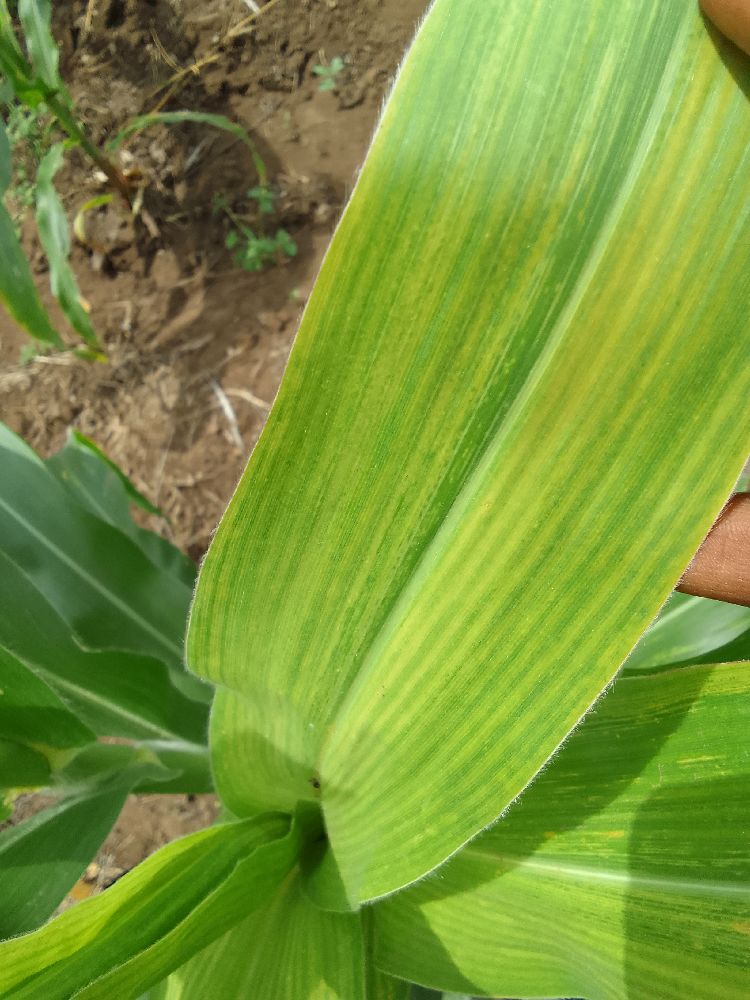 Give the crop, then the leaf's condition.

maize, maize lethal necrosis
